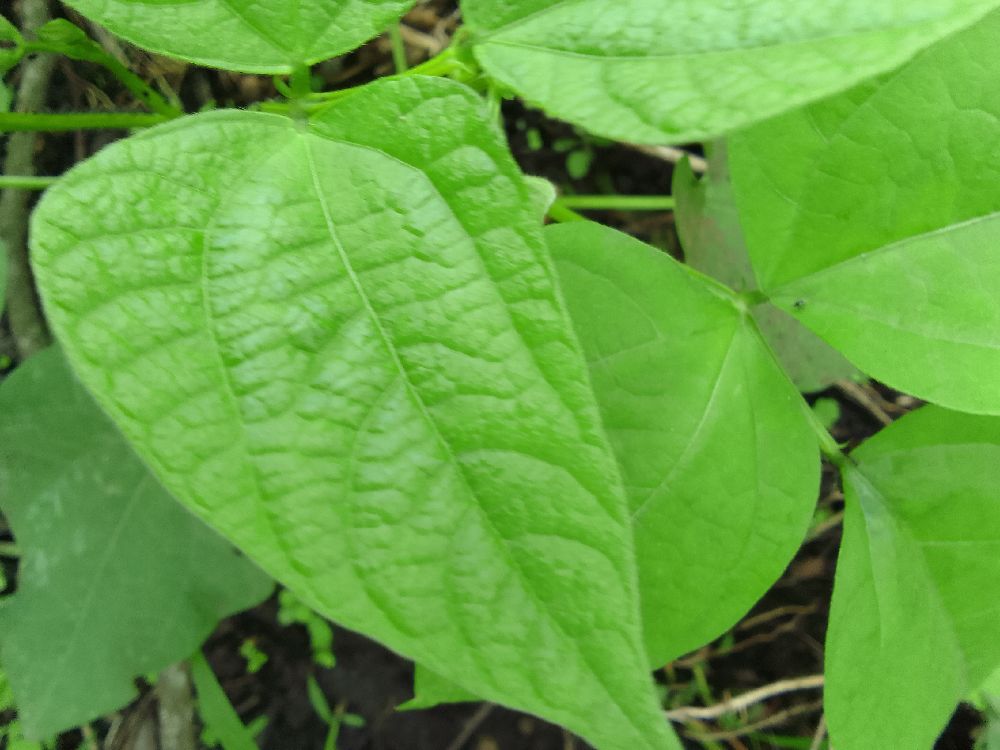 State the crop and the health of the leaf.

common bean, healthy
